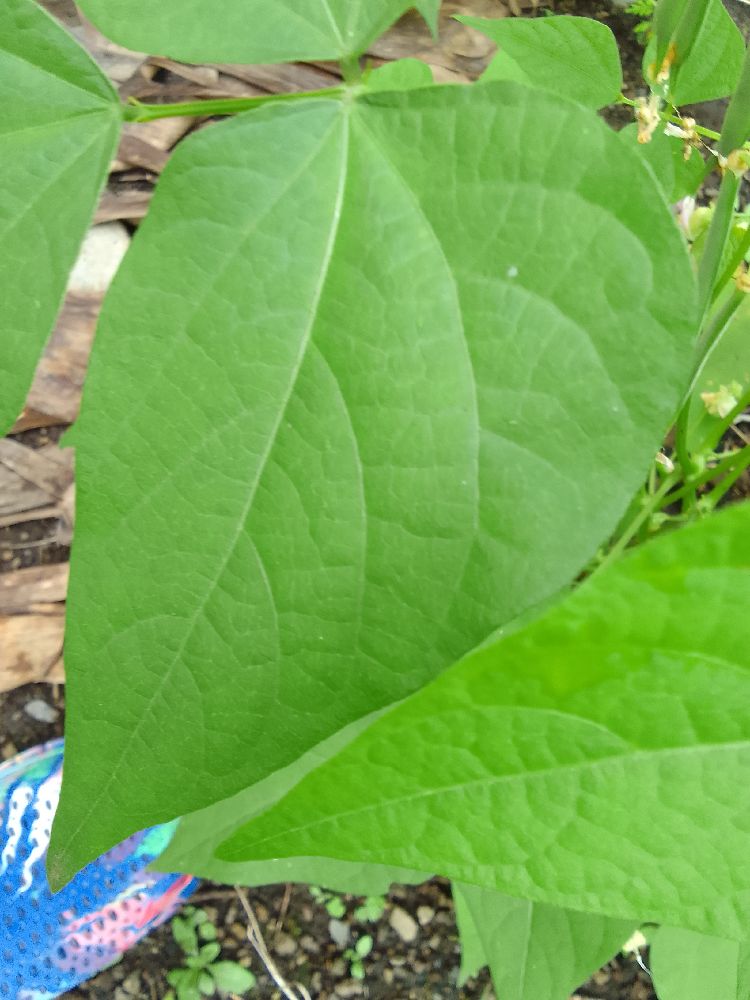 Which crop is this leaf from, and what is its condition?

common bean, healthy
